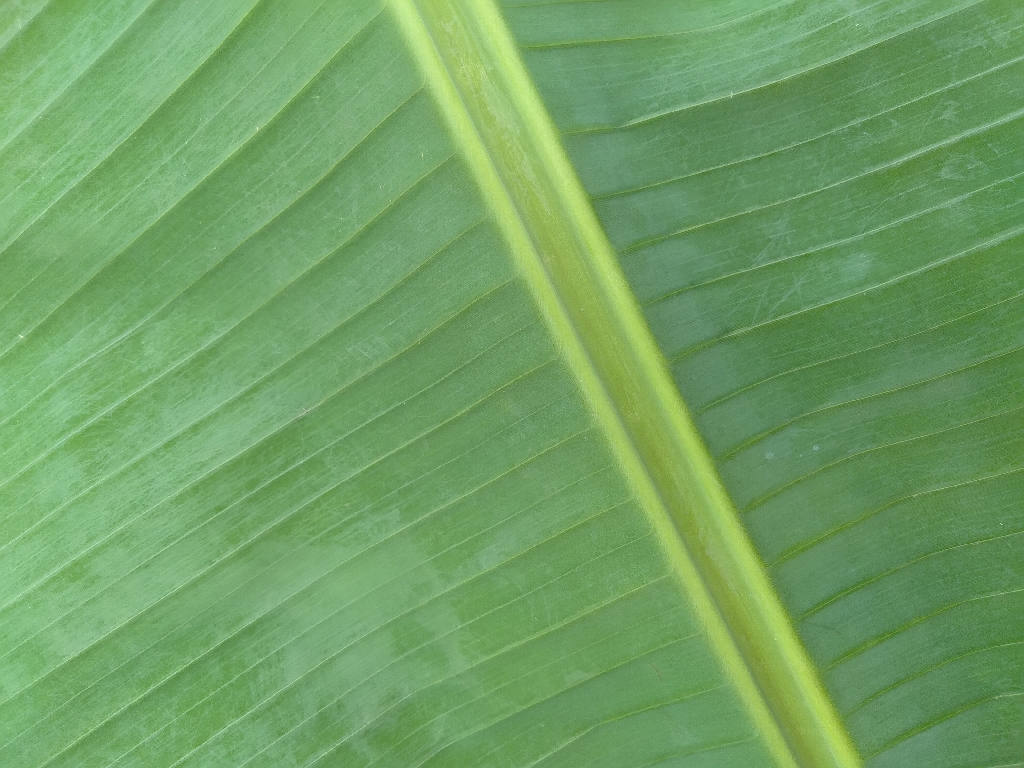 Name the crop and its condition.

banana, healthy
